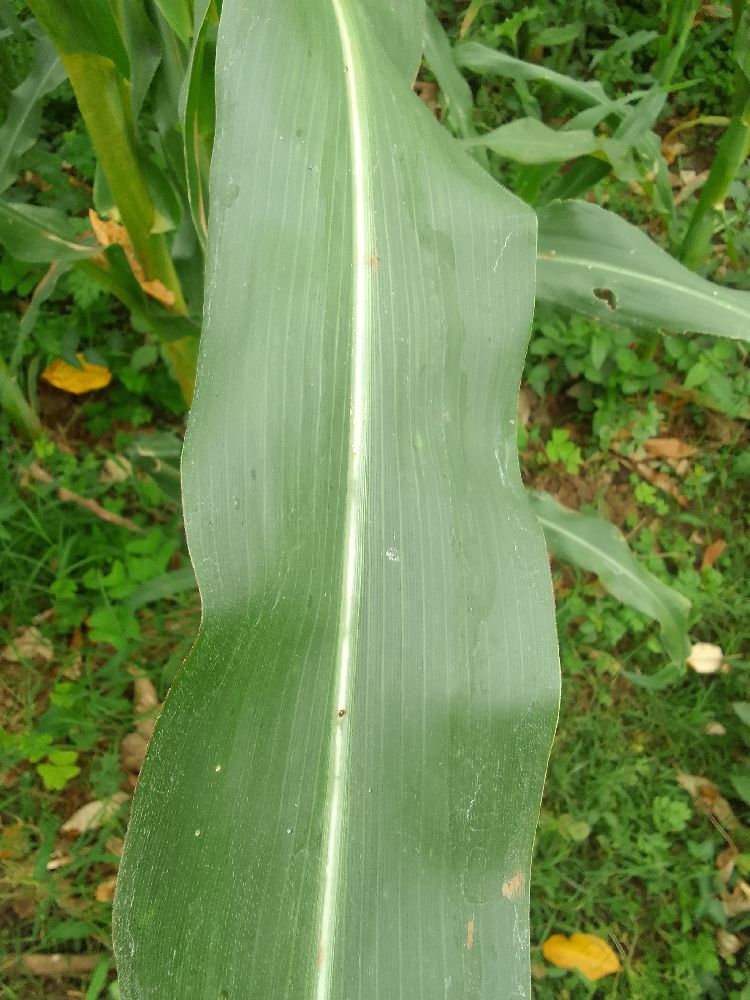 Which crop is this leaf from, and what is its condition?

maize, healthy
